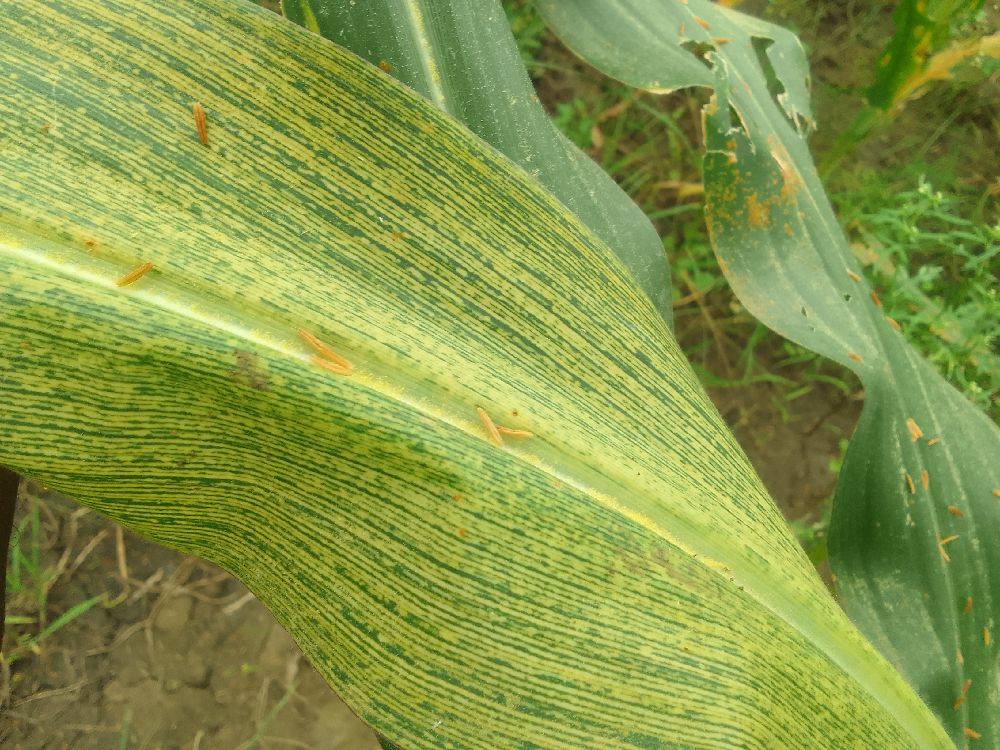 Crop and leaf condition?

maize, maize streak virus
